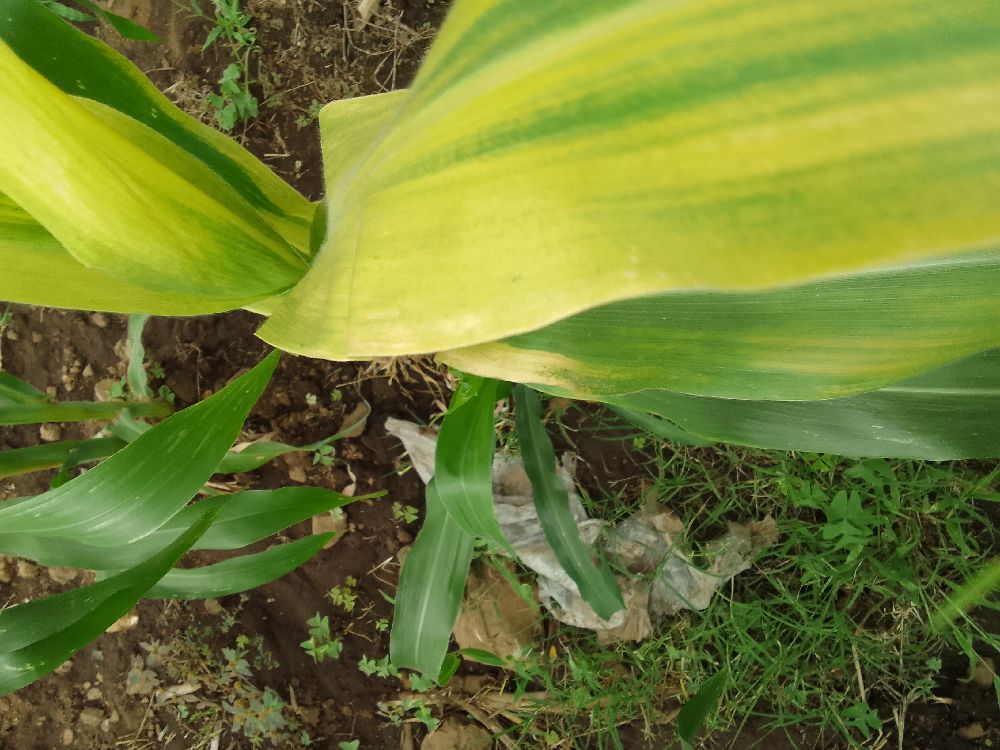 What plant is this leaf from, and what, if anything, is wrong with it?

maize, maize lethal necrosis
